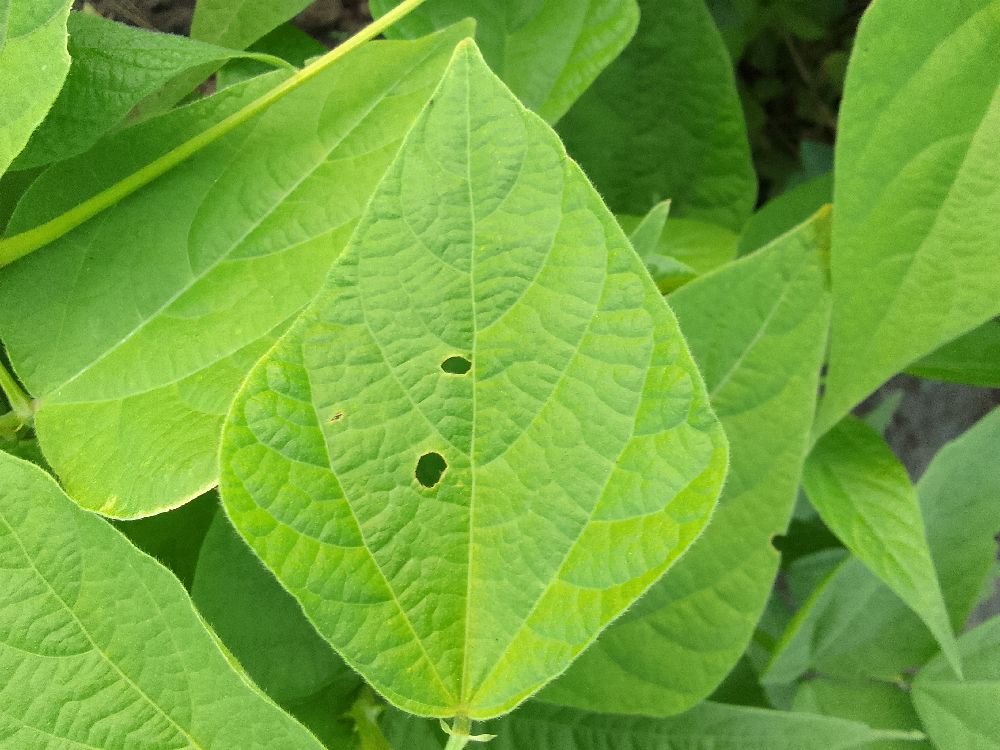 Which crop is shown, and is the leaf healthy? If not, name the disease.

common bean, healthy
